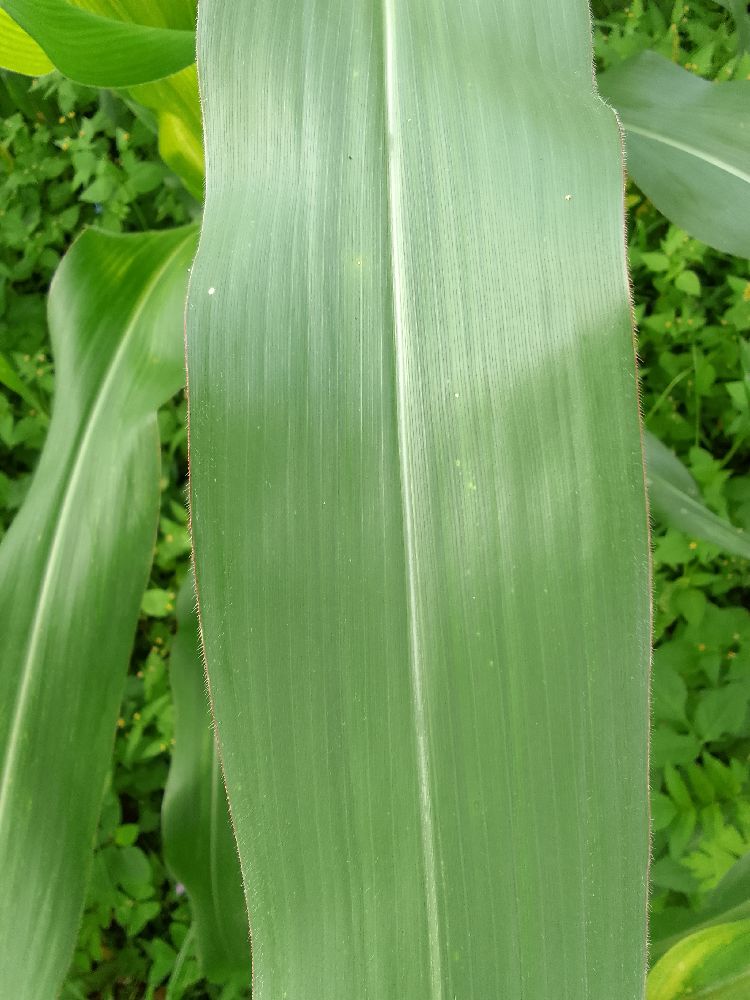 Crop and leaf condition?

maize, healthy
